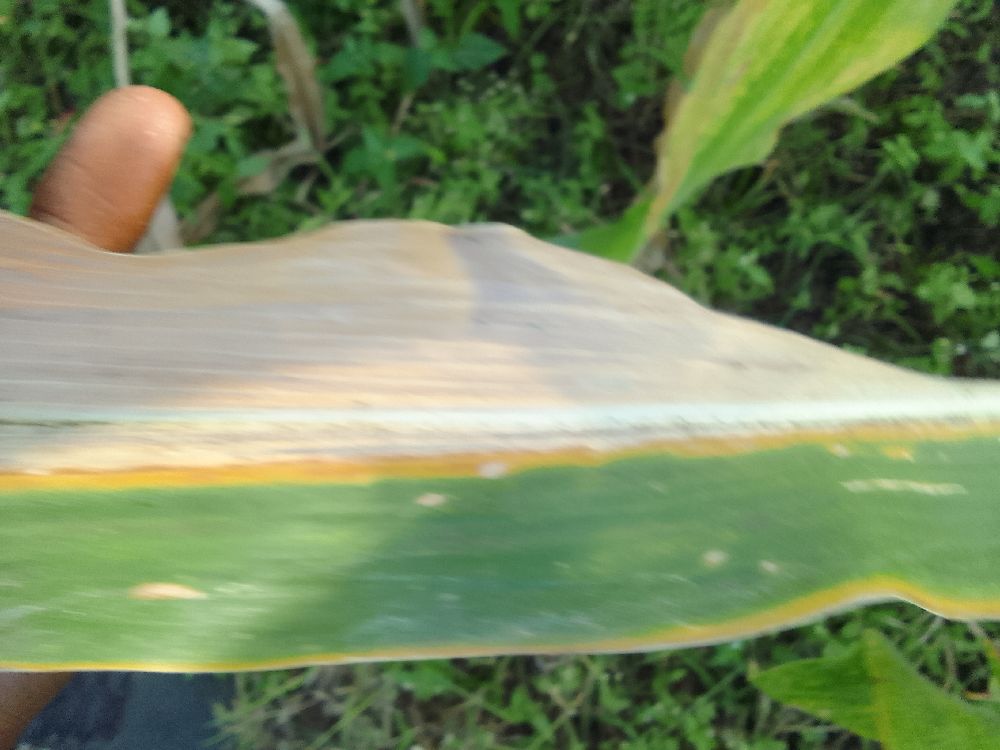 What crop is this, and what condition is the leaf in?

maize, maize lethal necrosis
